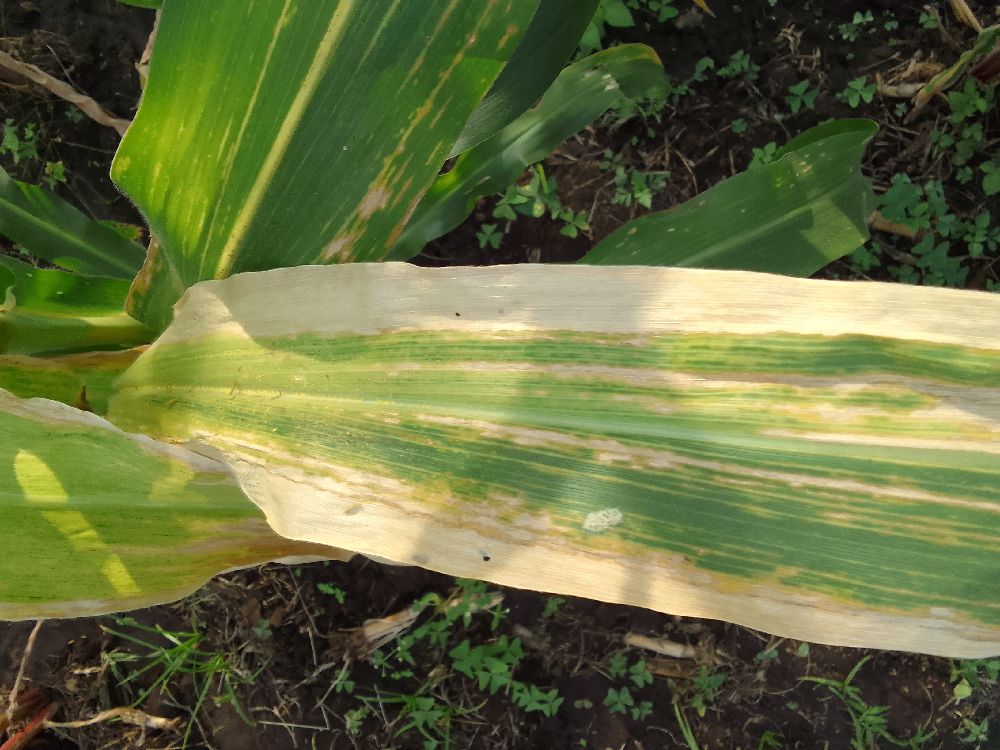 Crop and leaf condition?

maize, maize lethal necrosis
